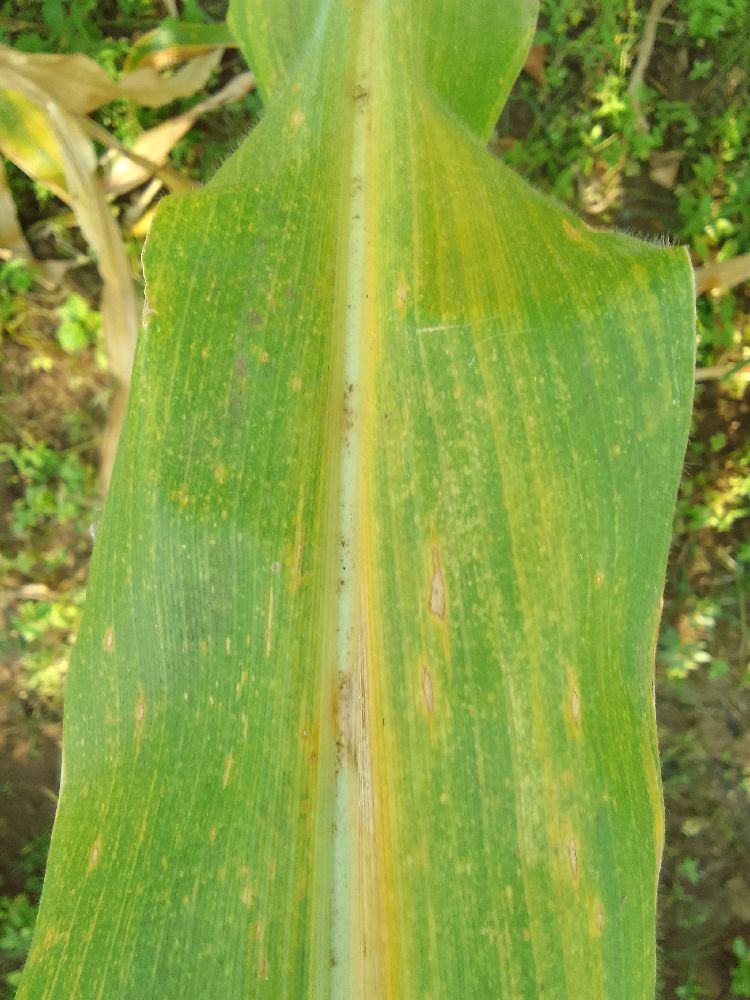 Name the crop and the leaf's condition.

maize, maize lethal necrosis
